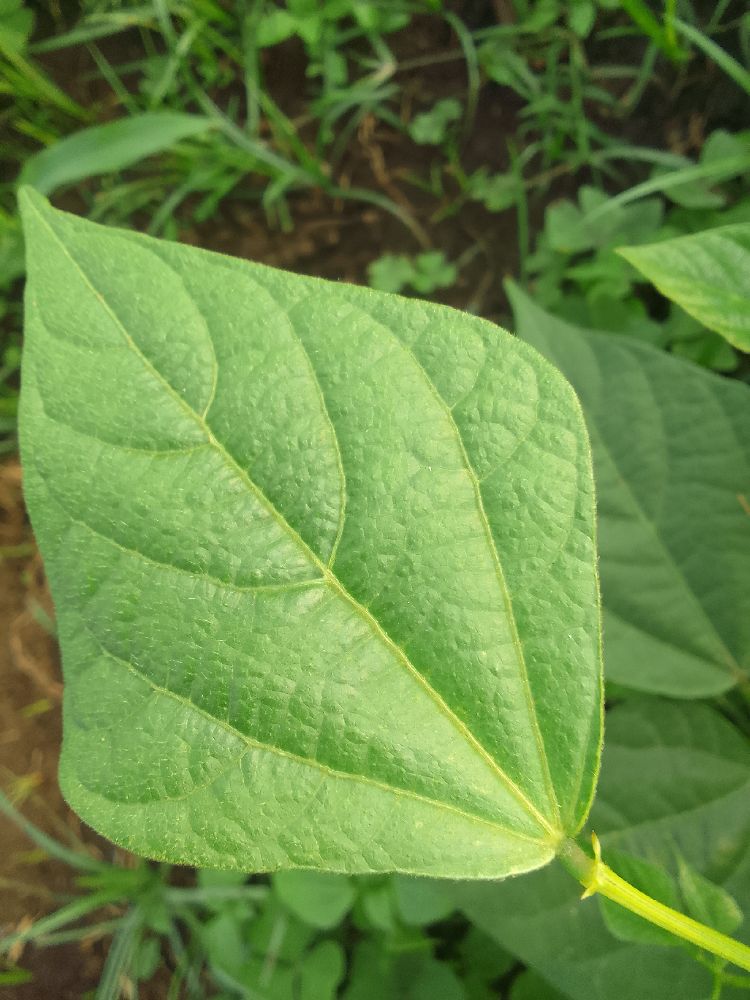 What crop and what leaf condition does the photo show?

common bean, healthy
